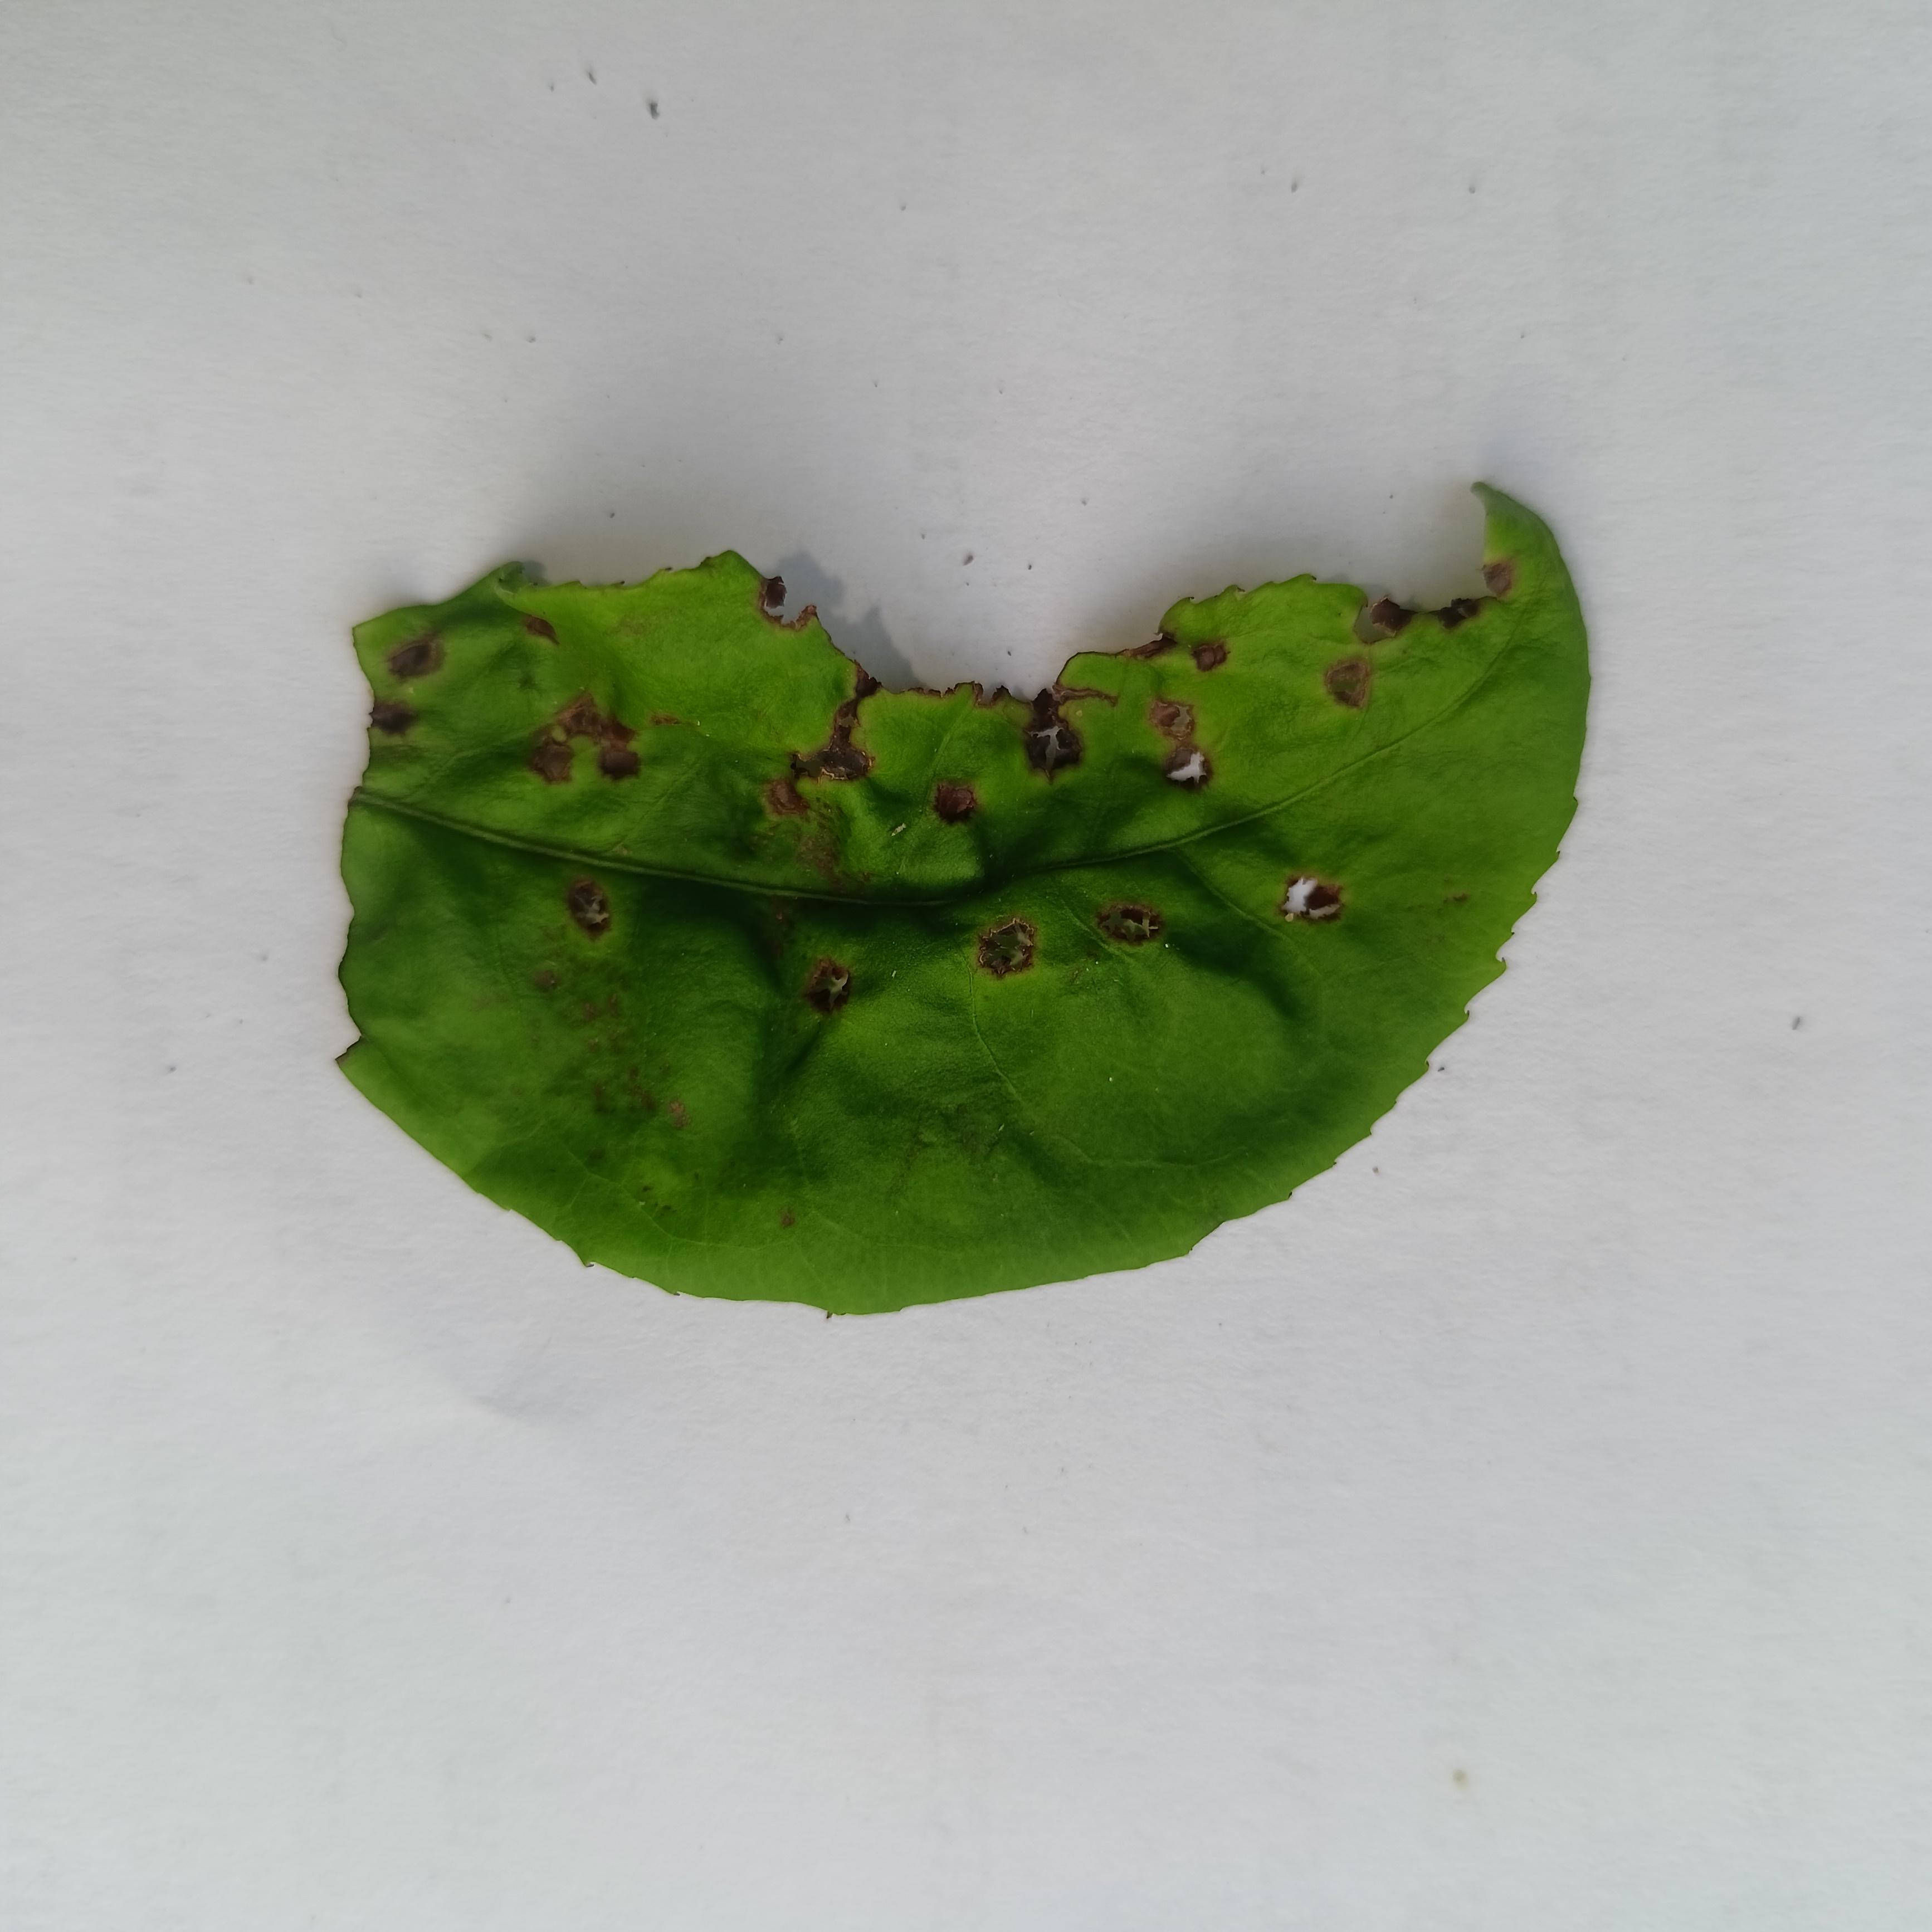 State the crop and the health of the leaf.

tea, helopeltis
